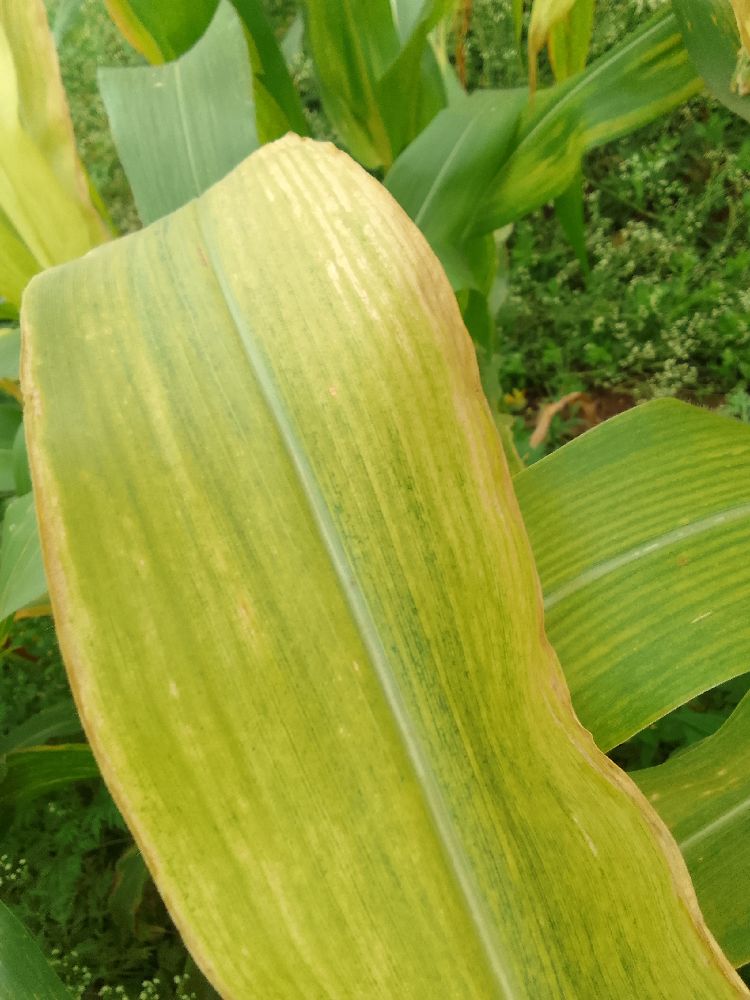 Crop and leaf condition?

maize, maize lethal necrosis
